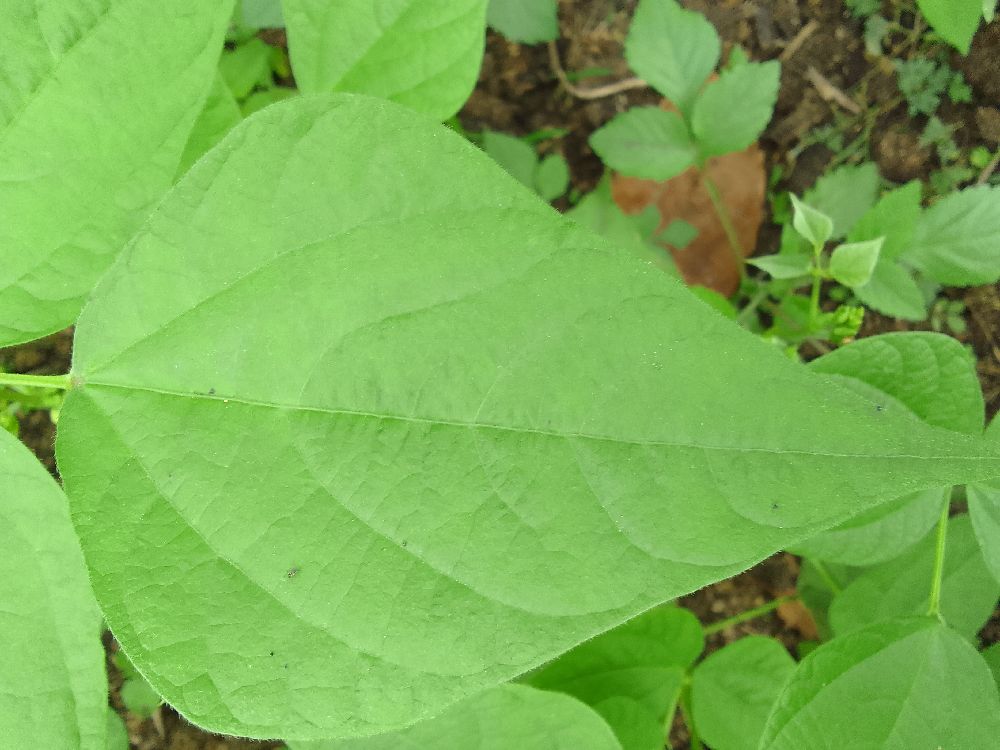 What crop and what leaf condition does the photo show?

common bean, healthy
